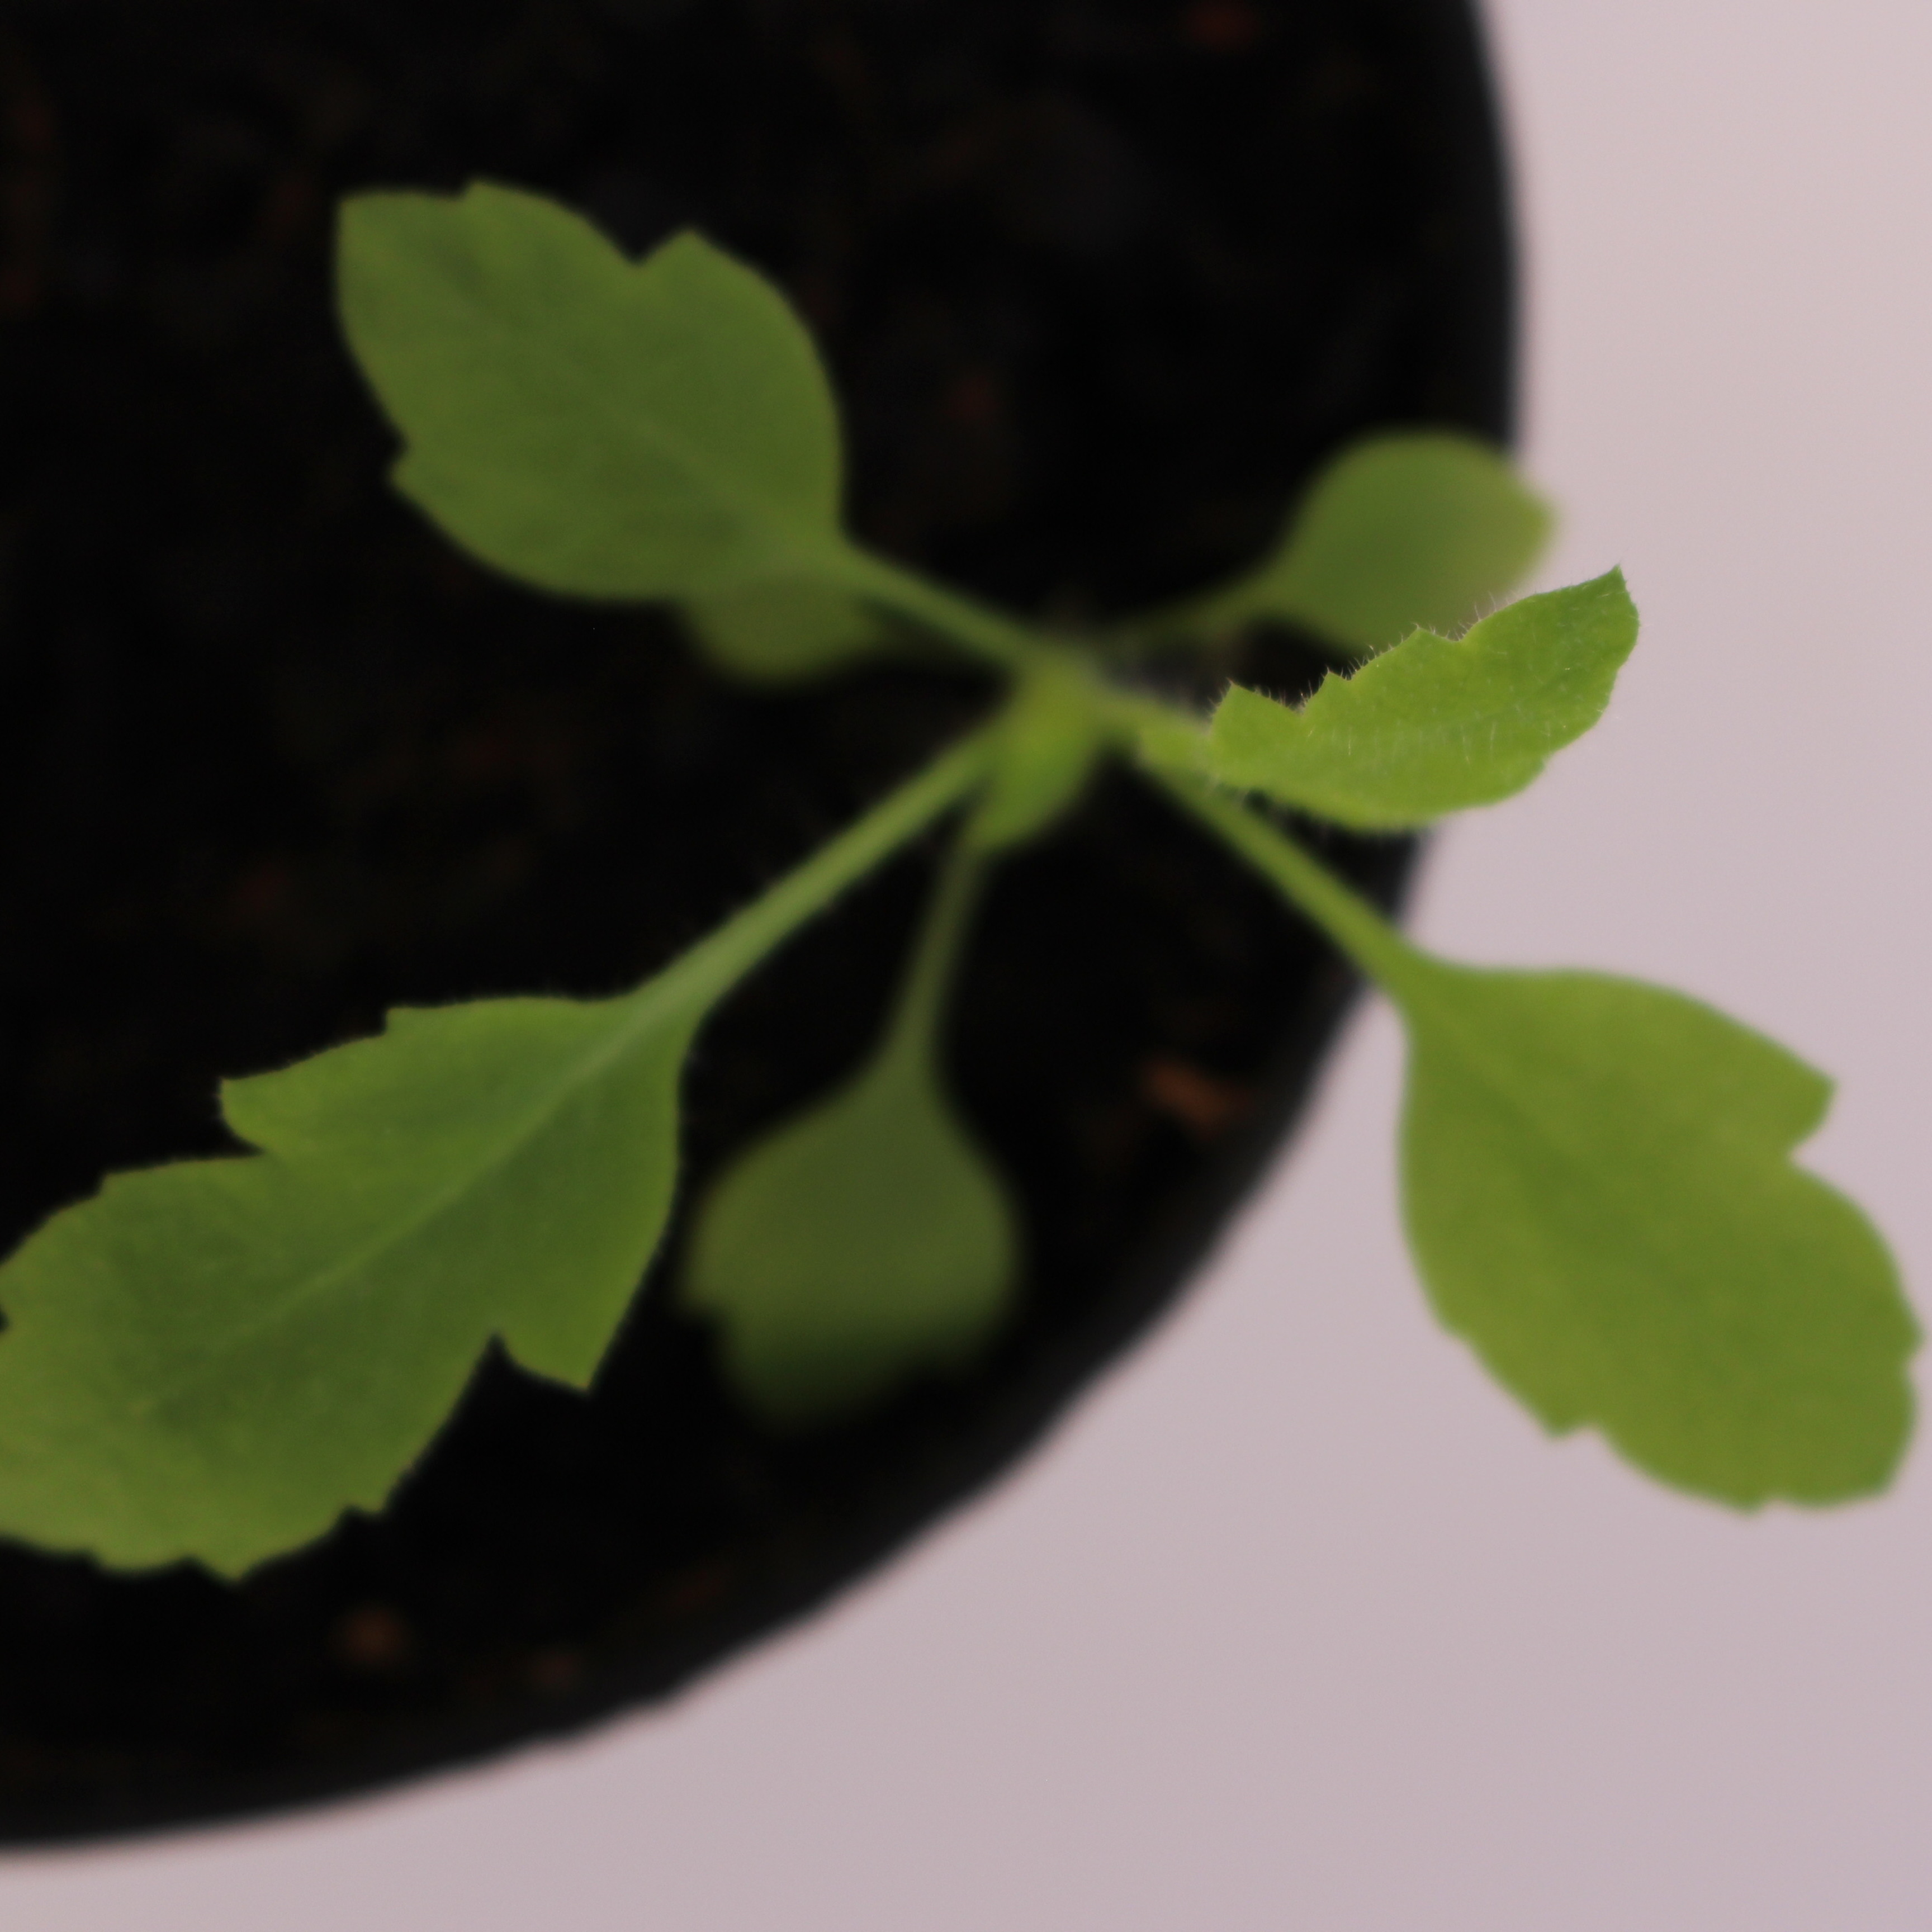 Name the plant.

Papaver rhoeas
